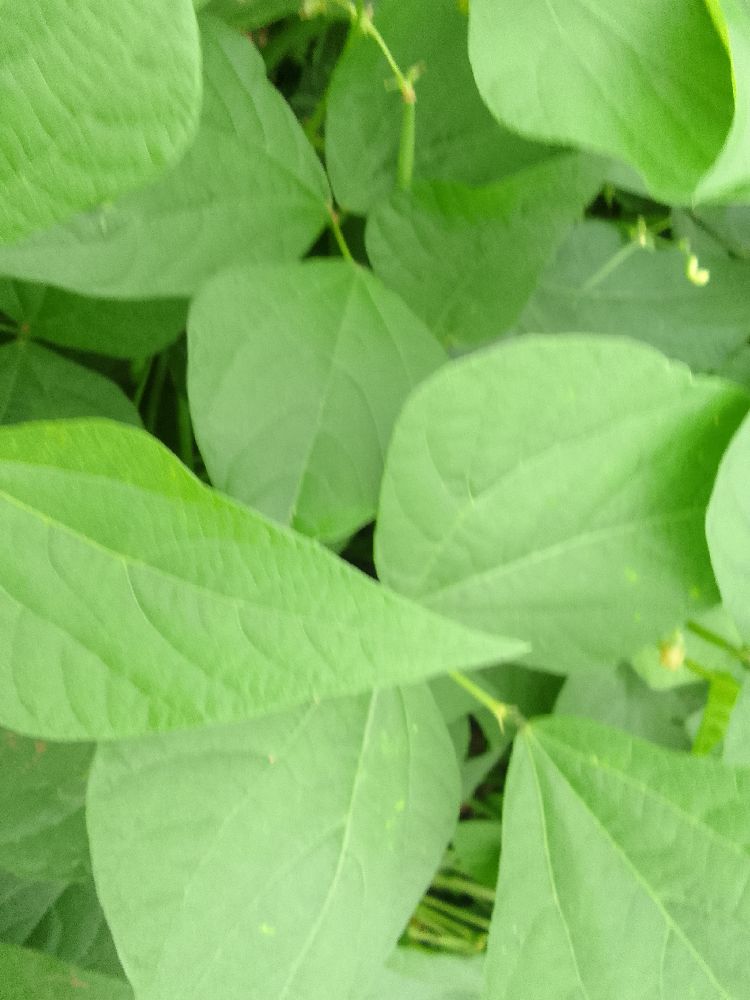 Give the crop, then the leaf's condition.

common bean, healthy
